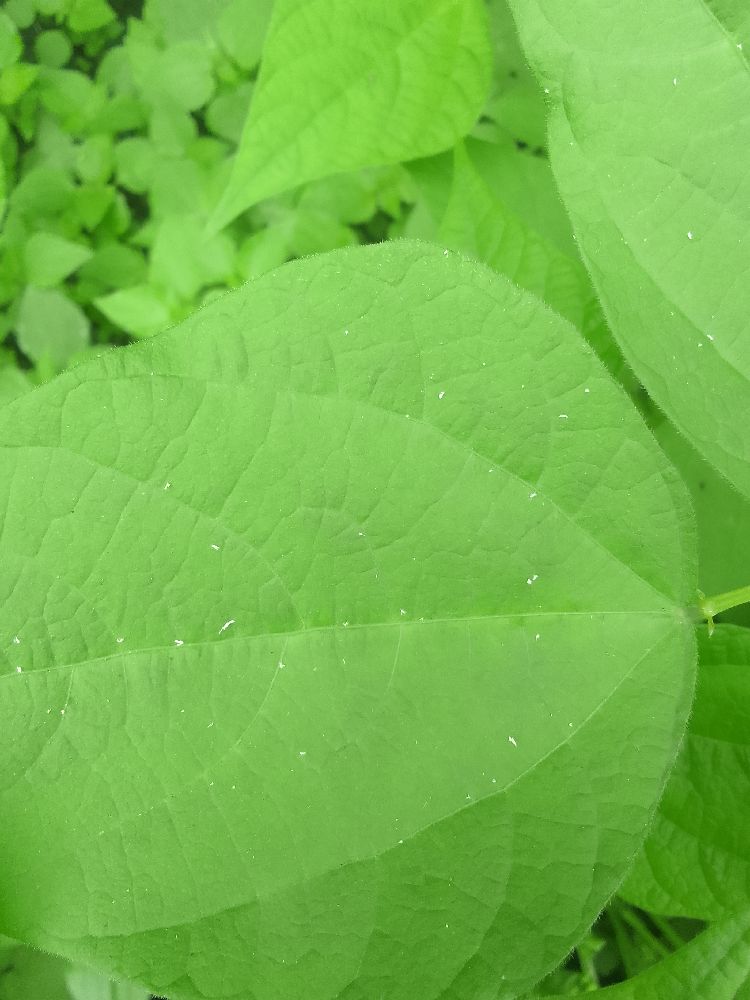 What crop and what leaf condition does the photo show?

common bean, healthy
